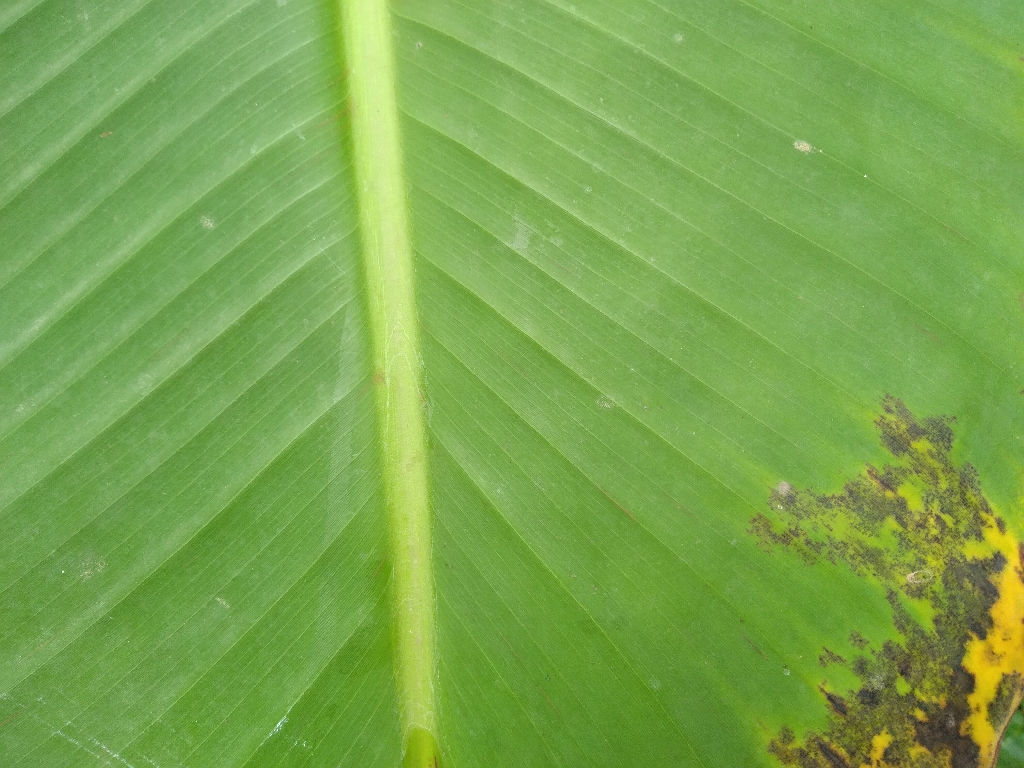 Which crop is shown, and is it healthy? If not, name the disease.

banana, black sigatoka
